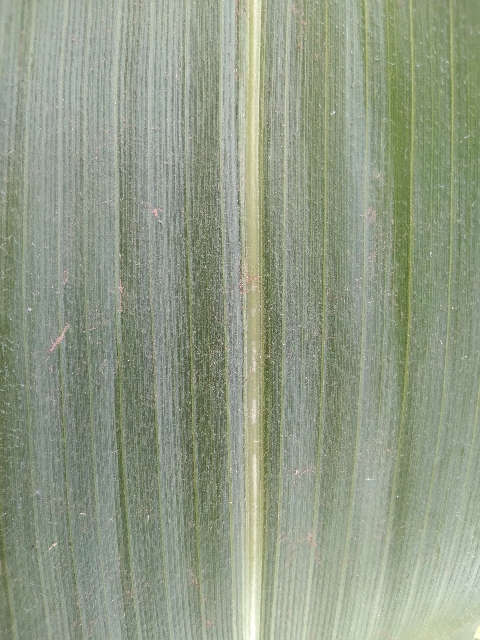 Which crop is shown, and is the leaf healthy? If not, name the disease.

maize, healthy
